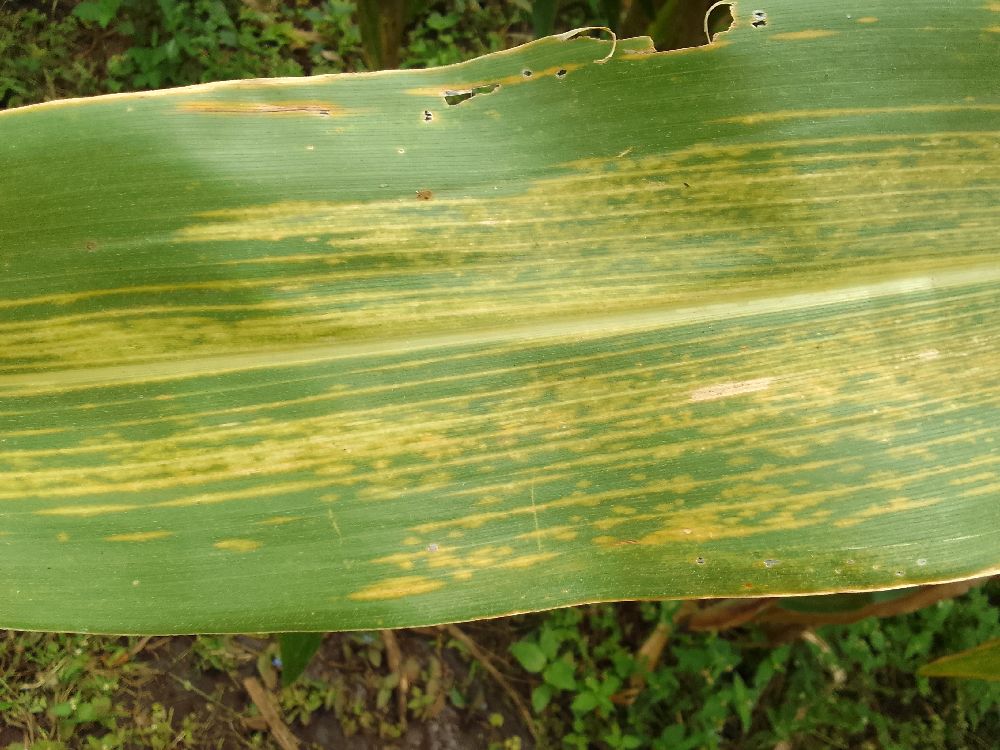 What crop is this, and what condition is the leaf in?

maize, maize lethal necrosis
